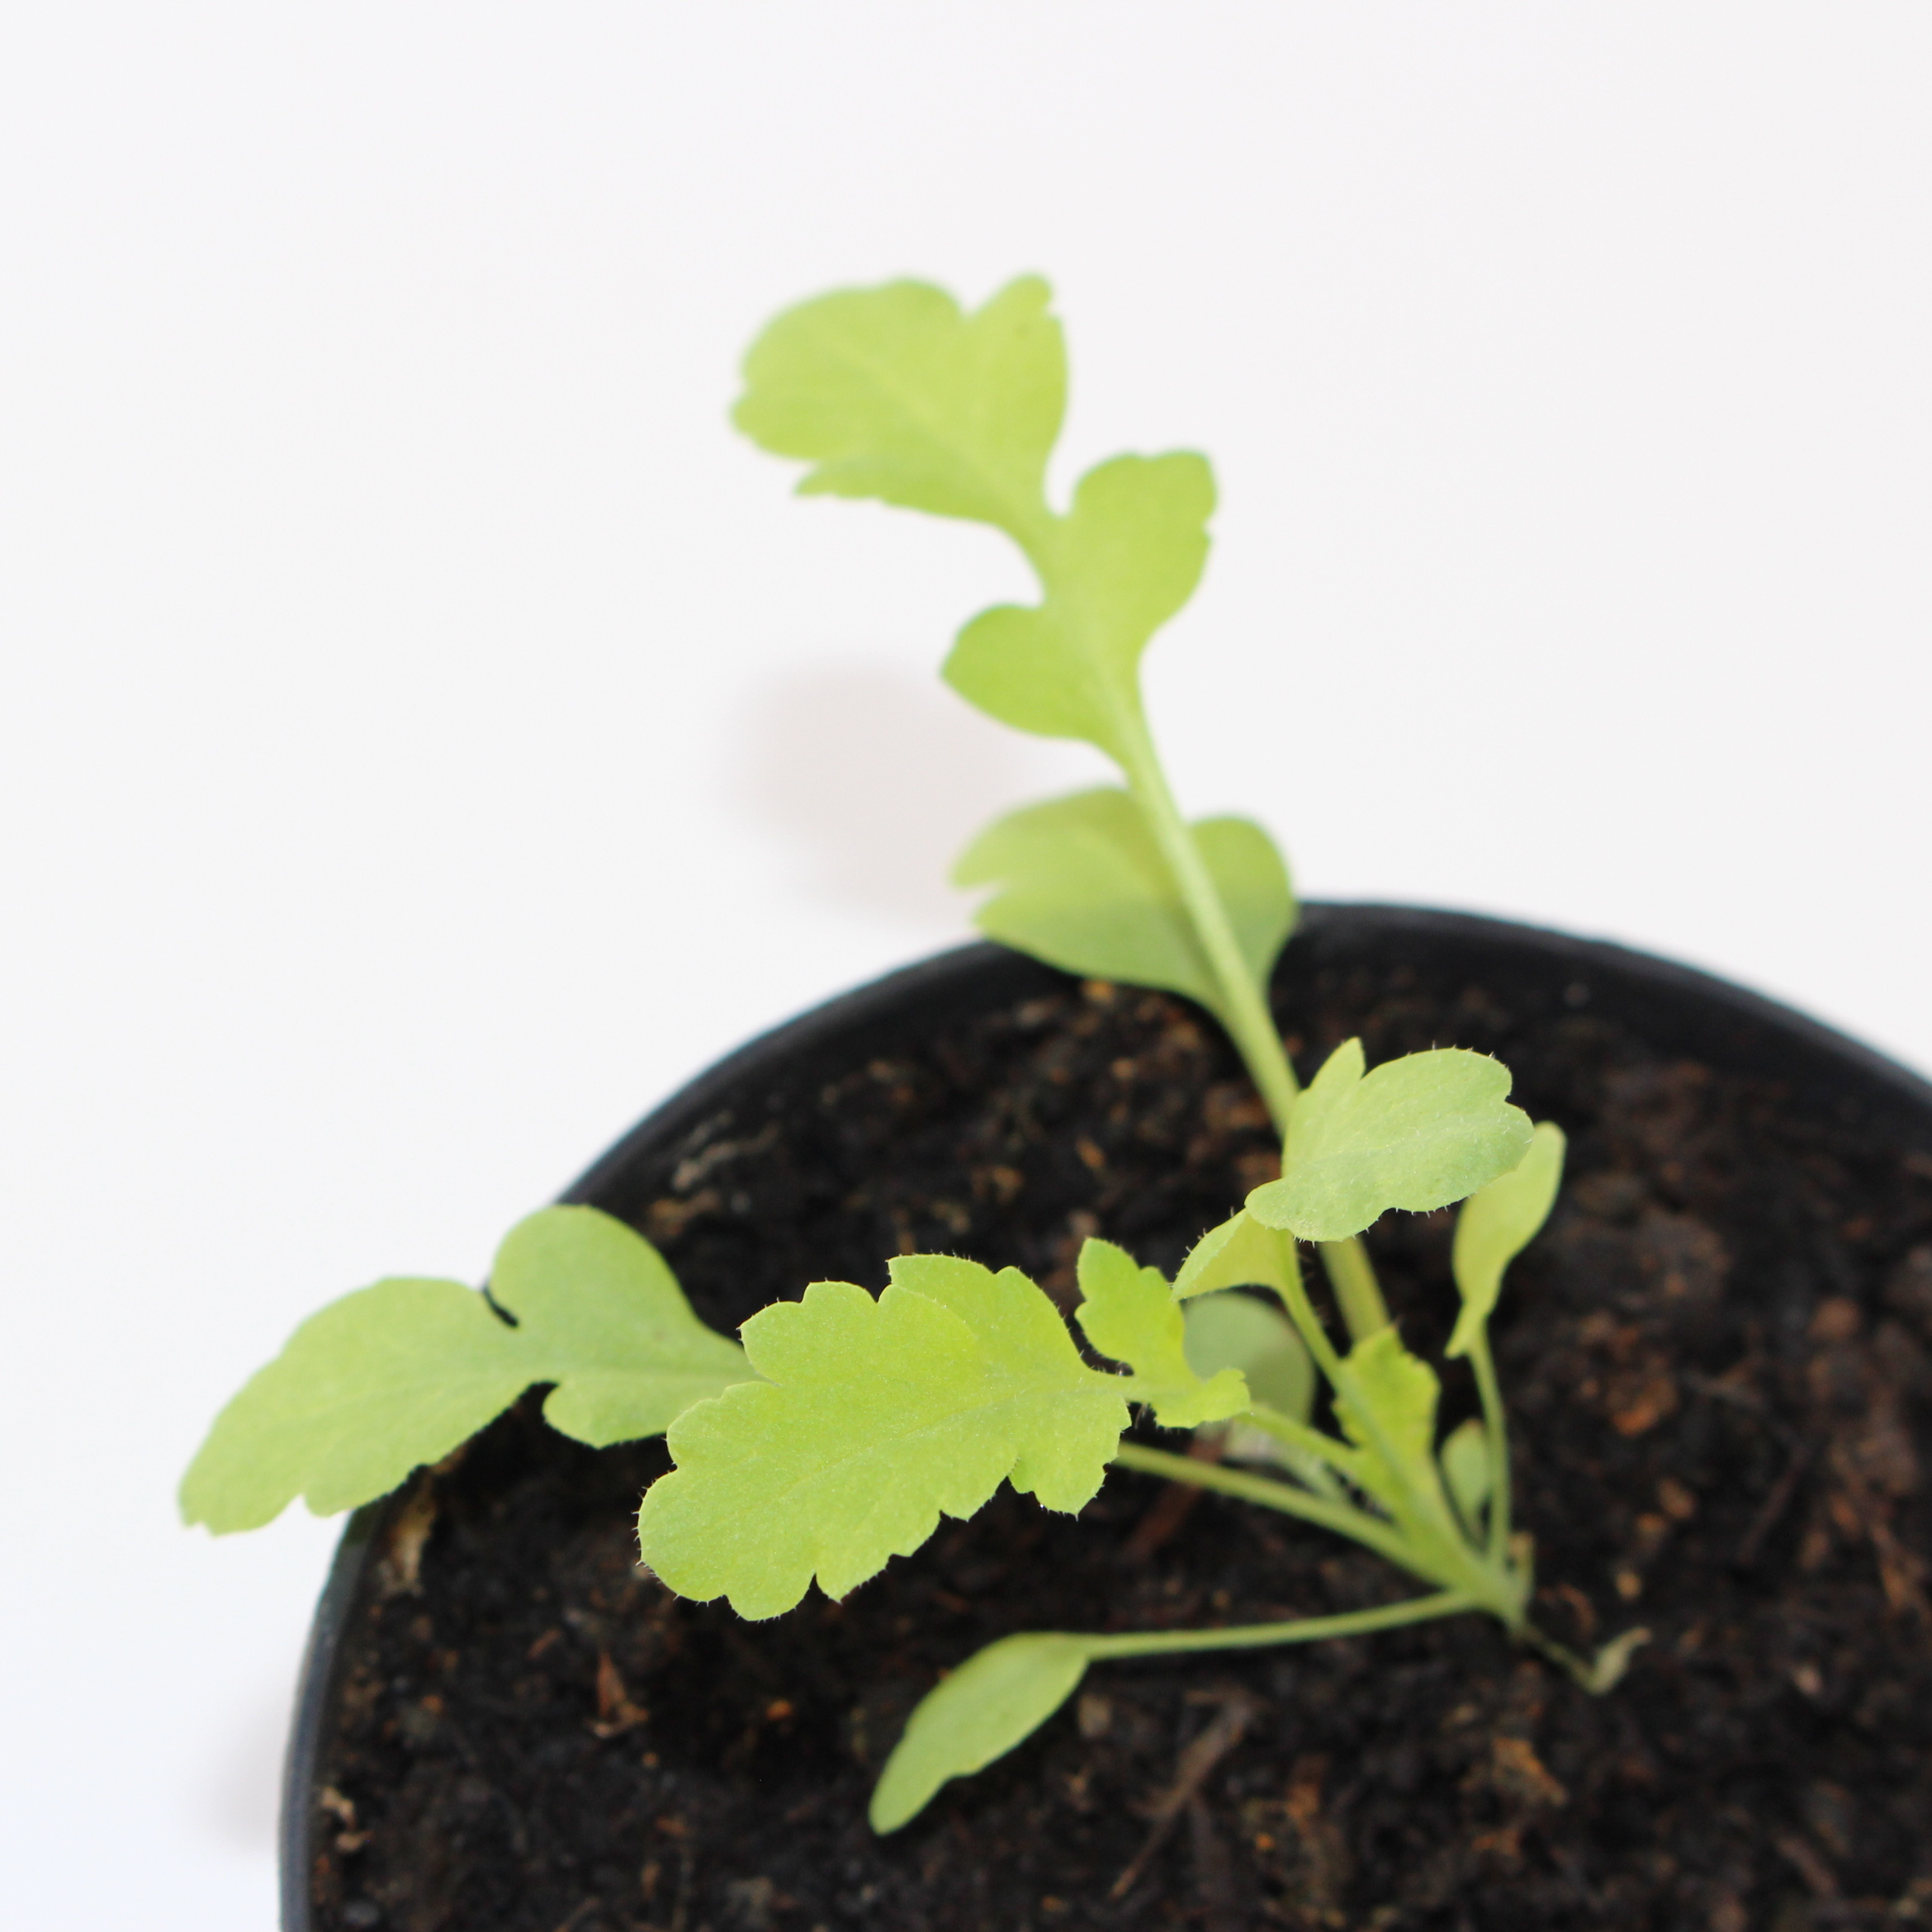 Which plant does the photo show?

Papaver rhoeas
